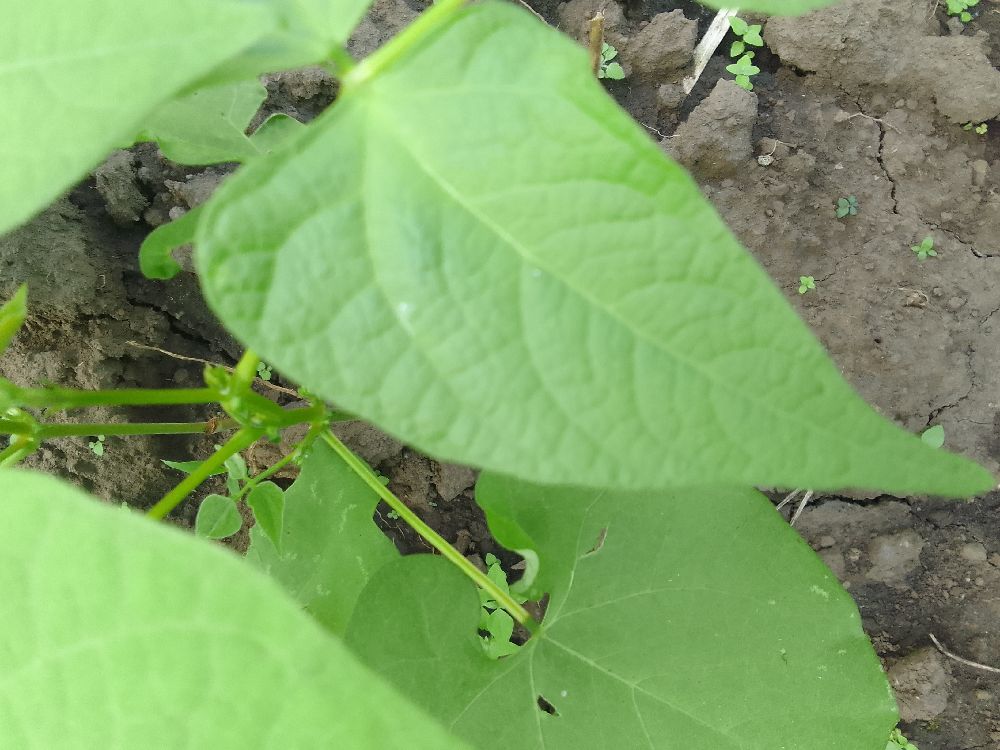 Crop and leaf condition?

common bean, healthy
